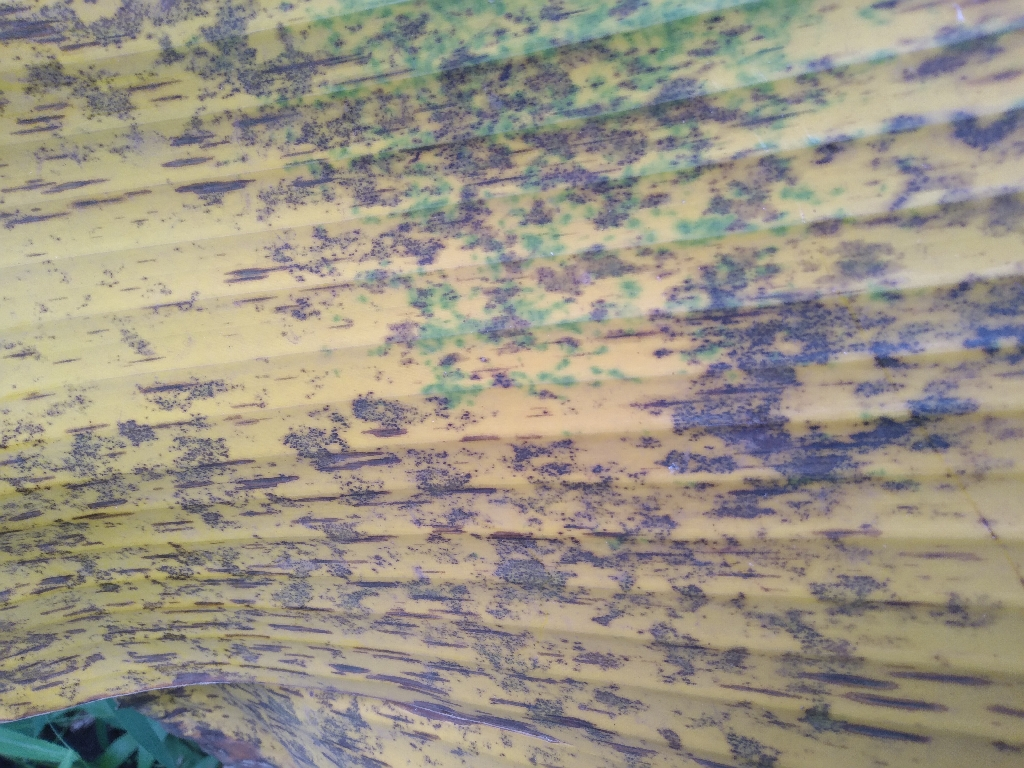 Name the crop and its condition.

banana, black sigatoka
